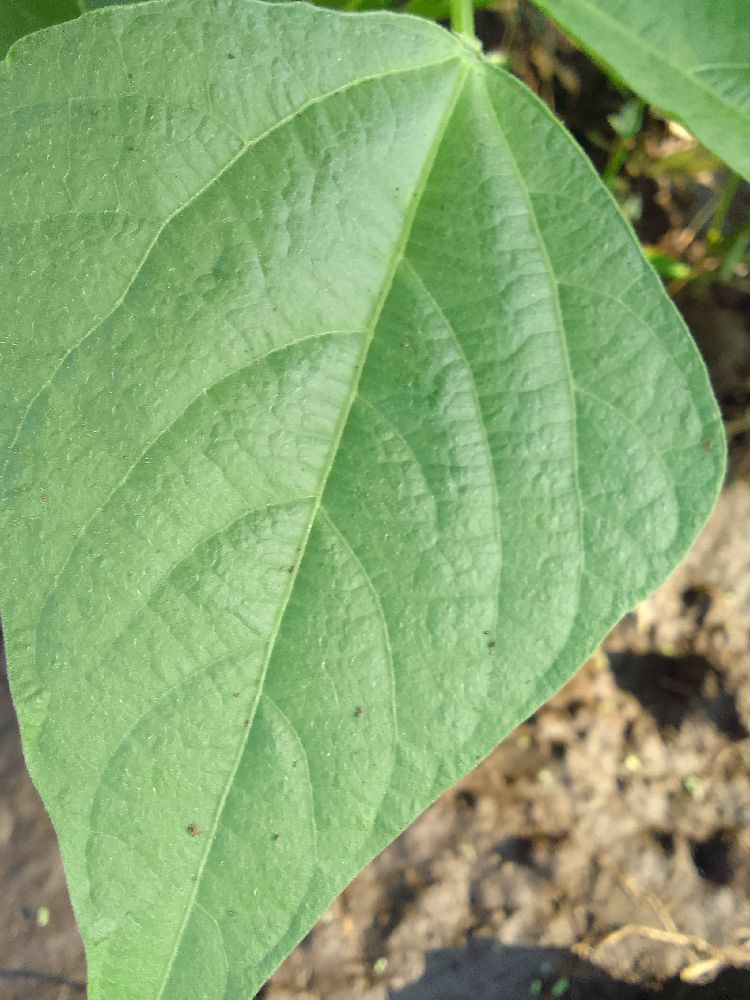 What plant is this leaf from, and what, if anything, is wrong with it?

common bean, healthy
